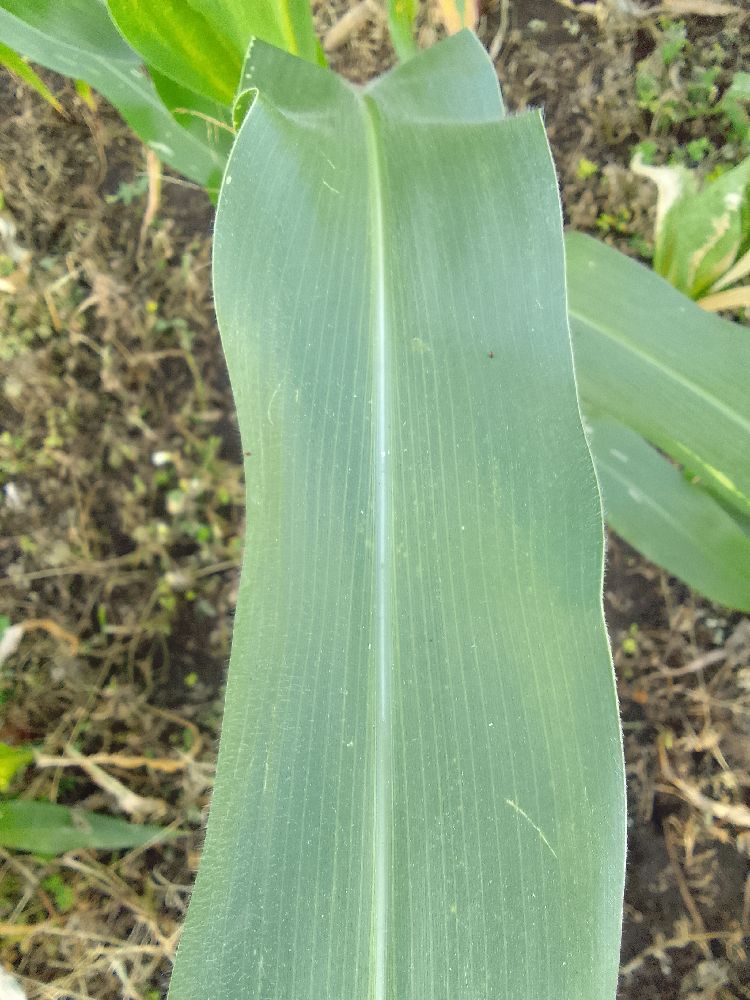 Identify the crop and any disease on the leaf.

maize, healthy
